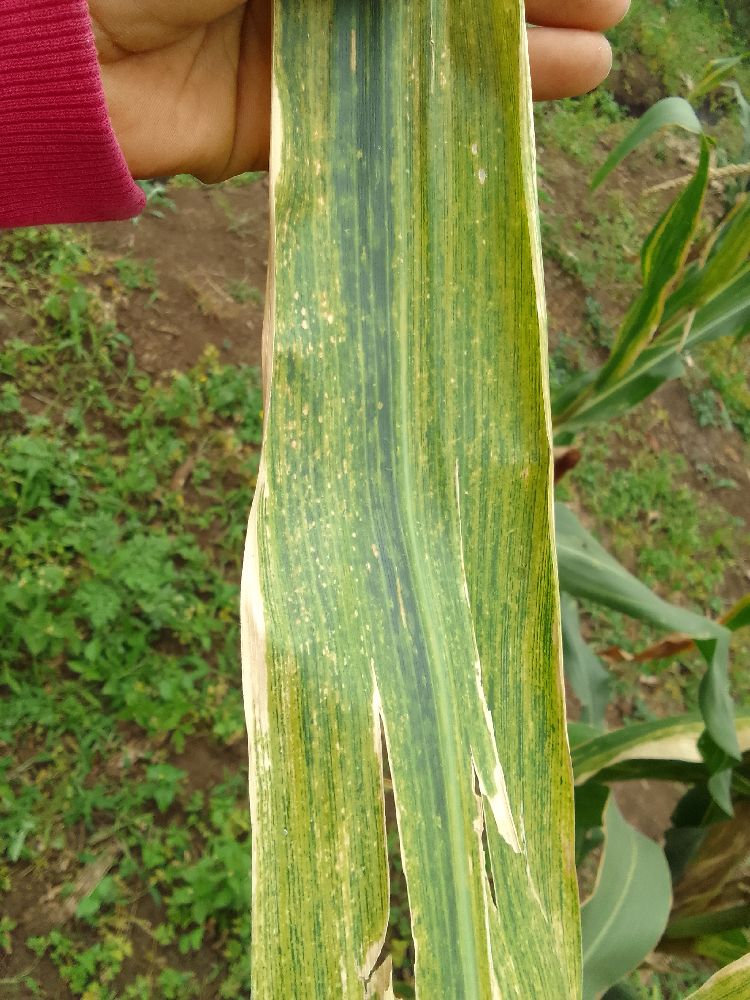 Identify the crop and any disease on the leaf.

maize, maize lethal necrosis
